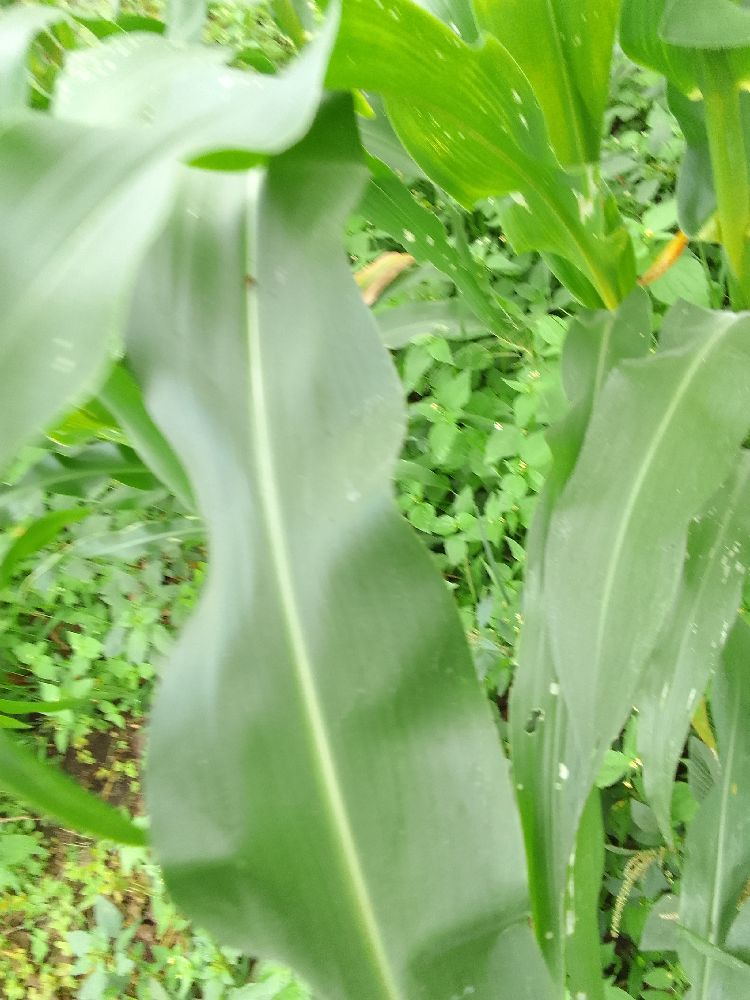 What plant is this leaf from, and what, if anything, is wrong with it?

maize, healthy
